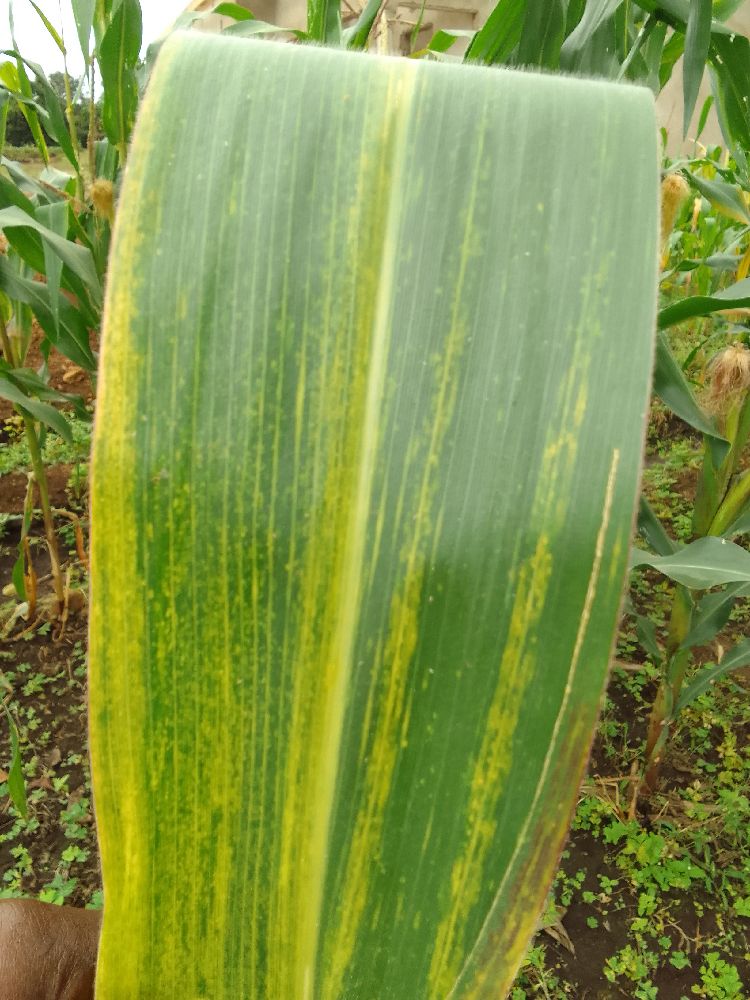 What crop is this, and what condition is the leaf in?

maize, maize lethal necrosis
